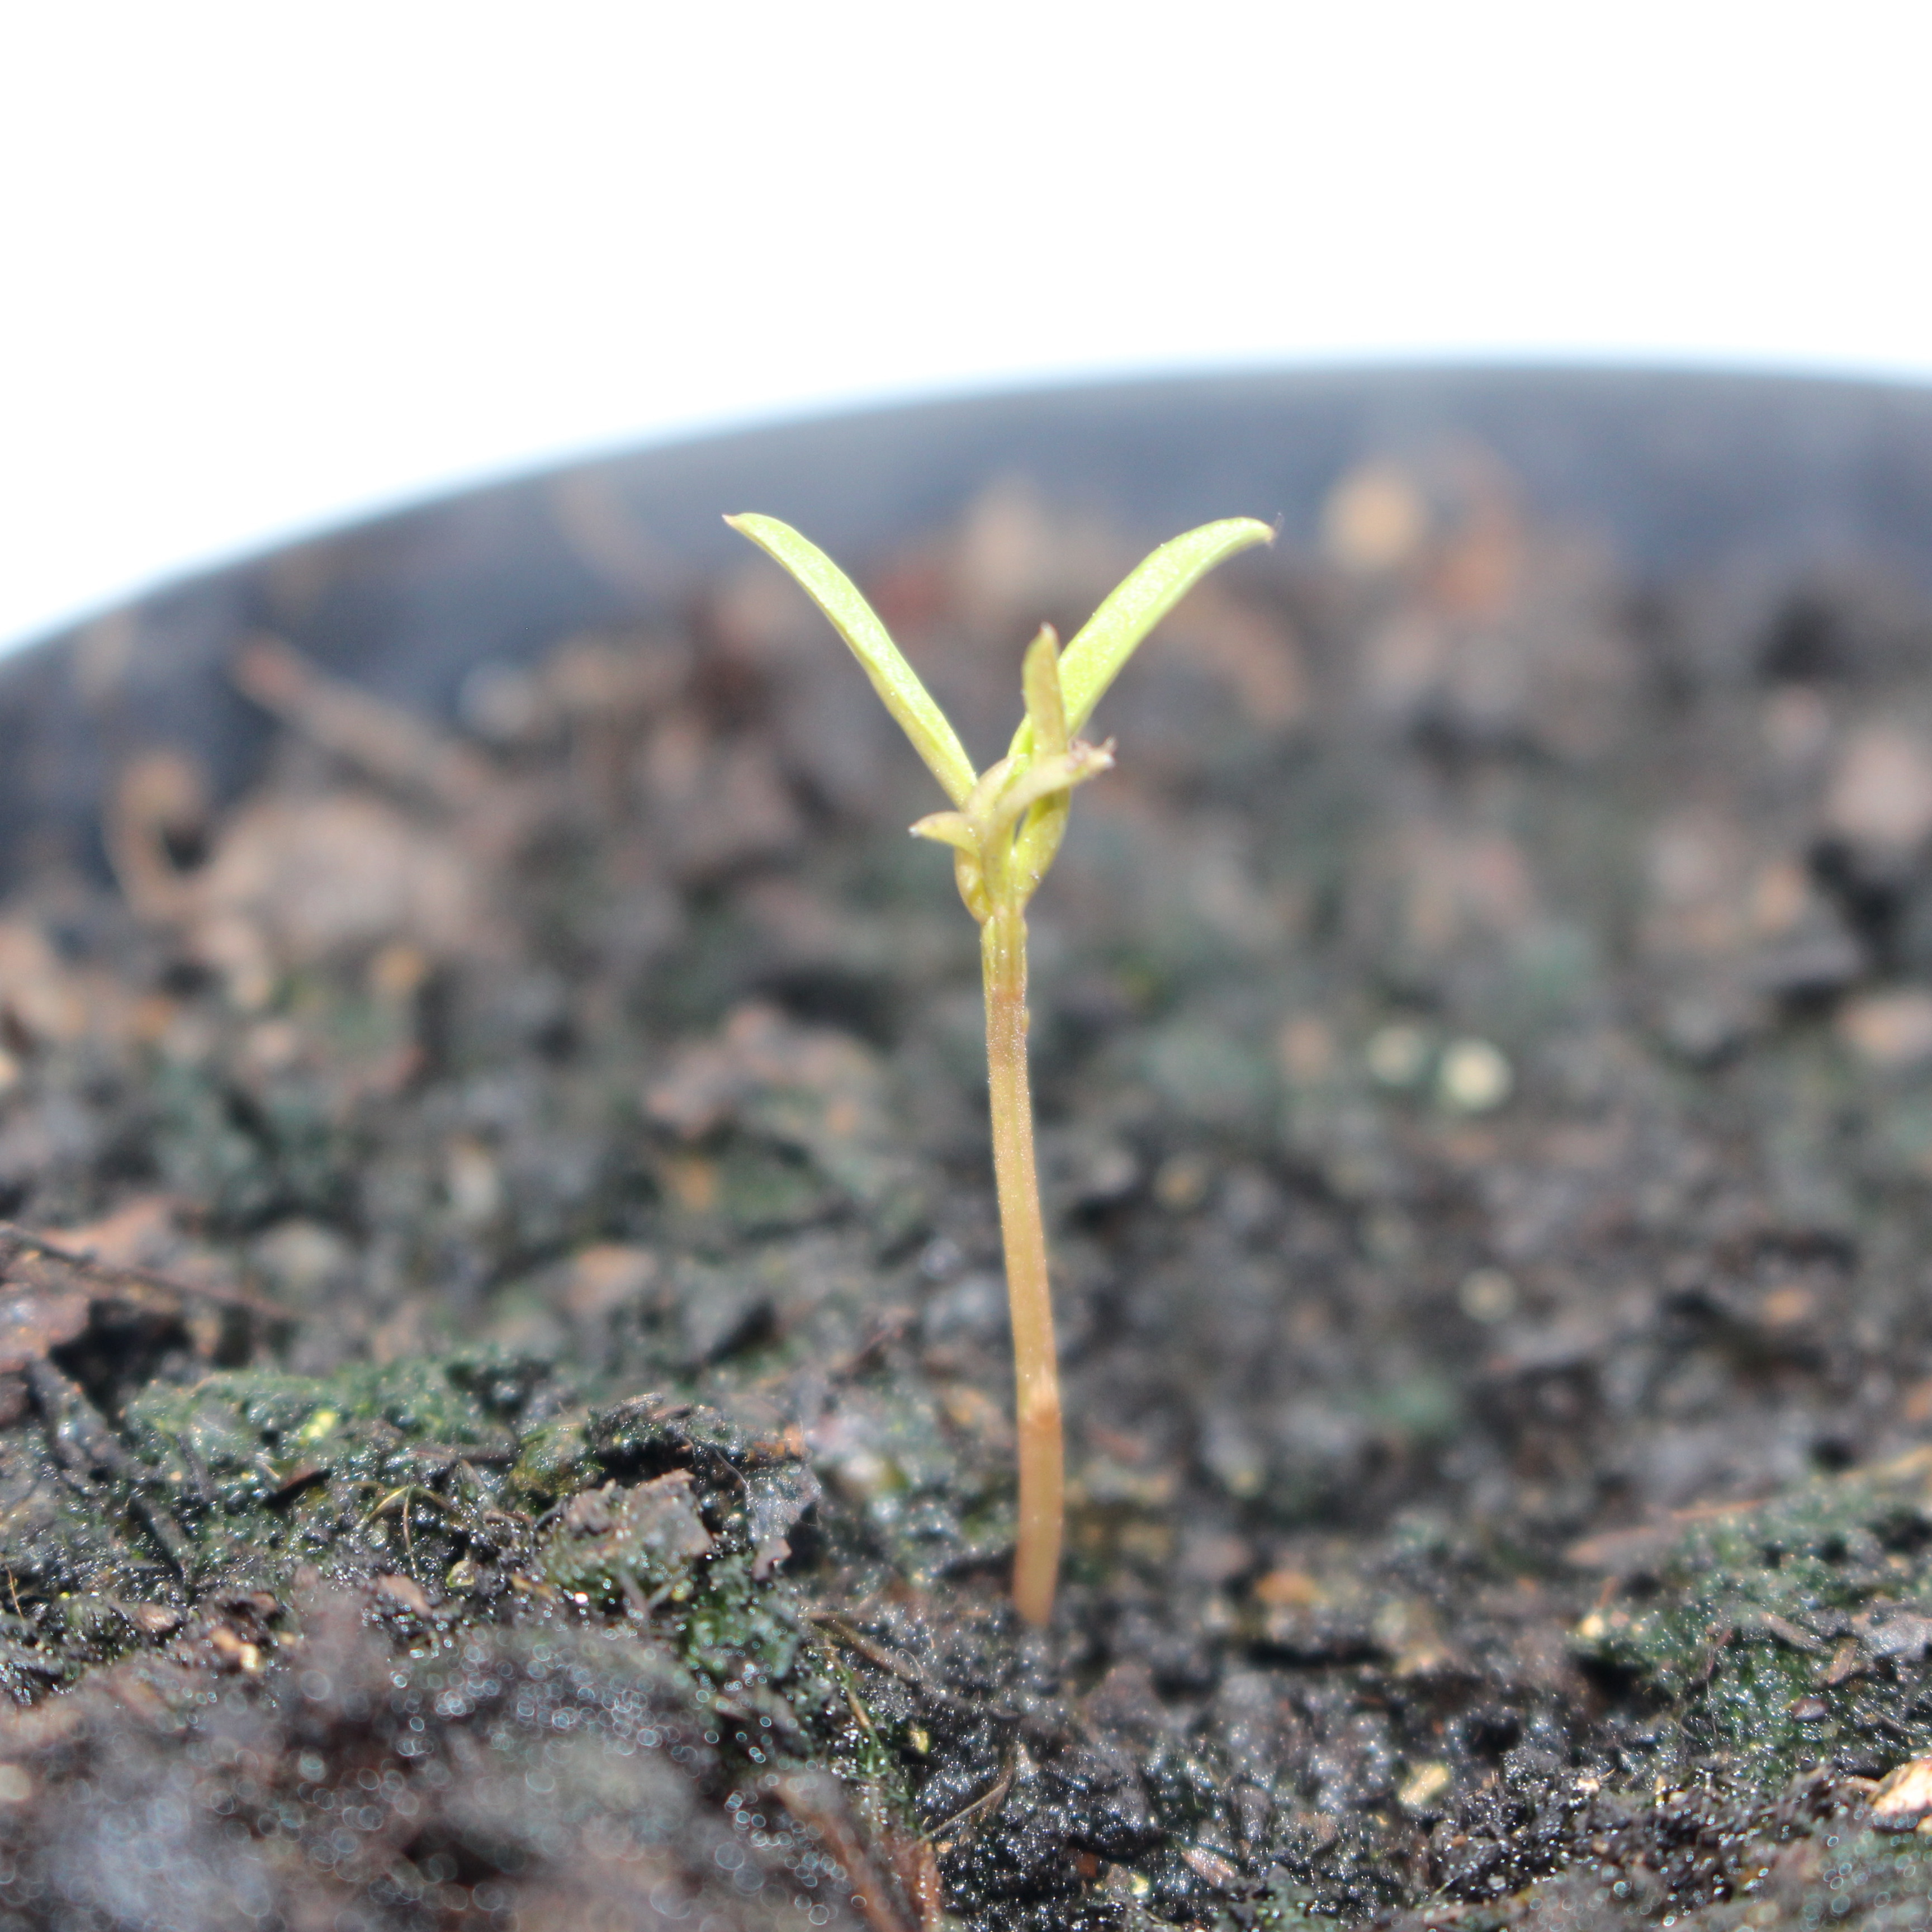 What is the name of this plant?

Vicia sativa
